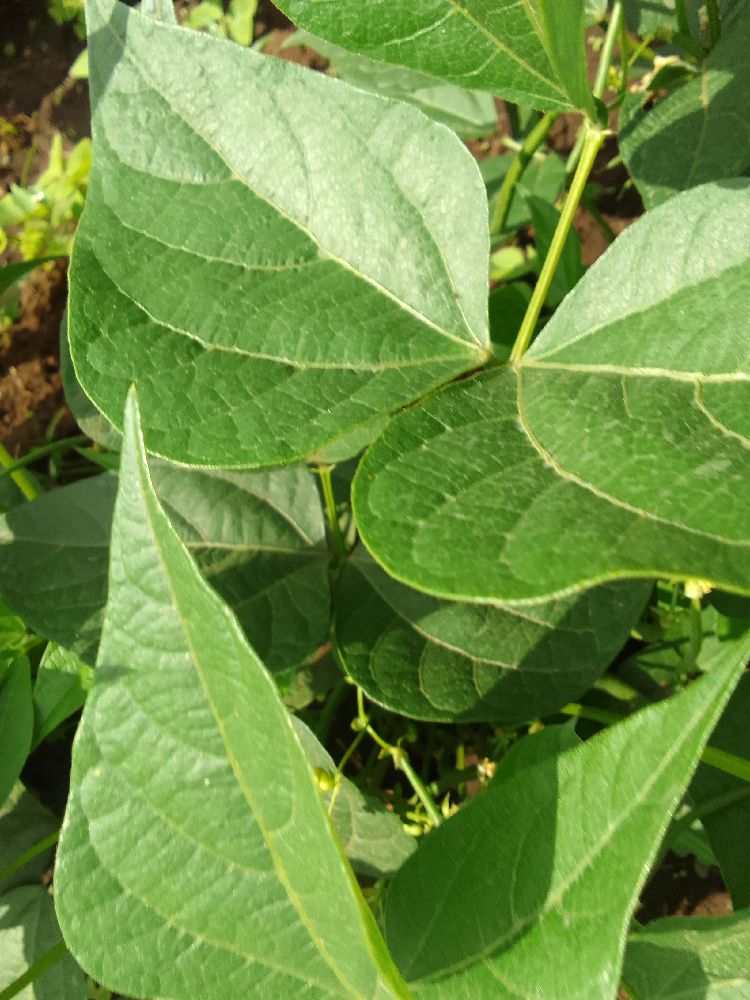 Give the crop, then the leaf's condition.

common bean, healthy
